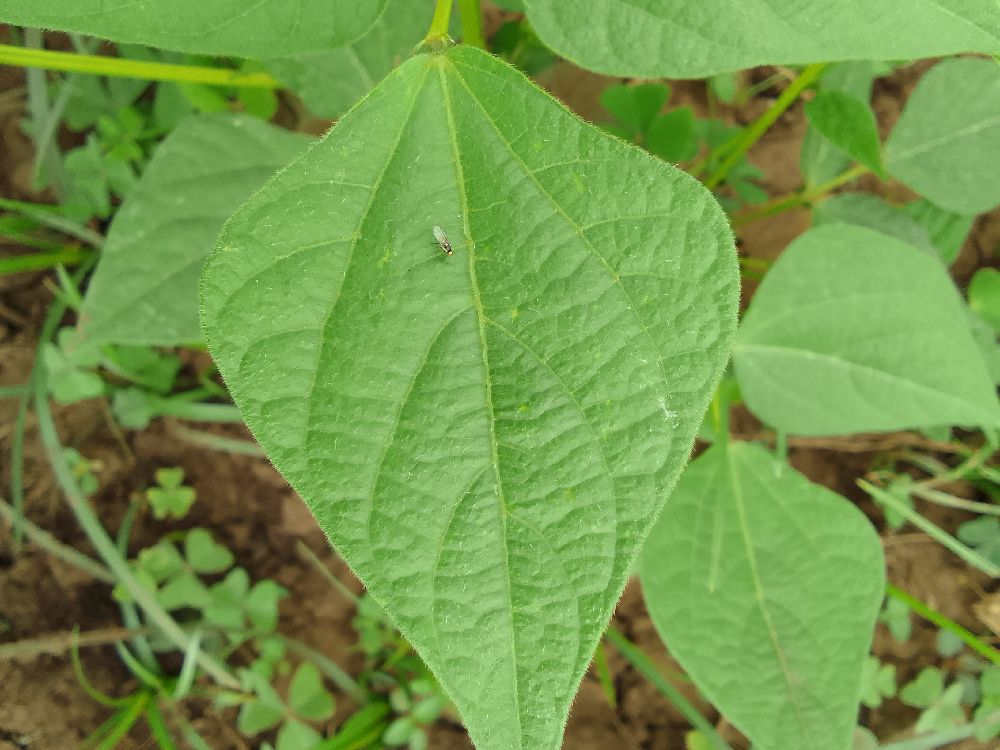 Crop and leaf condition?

common bean, healthy
